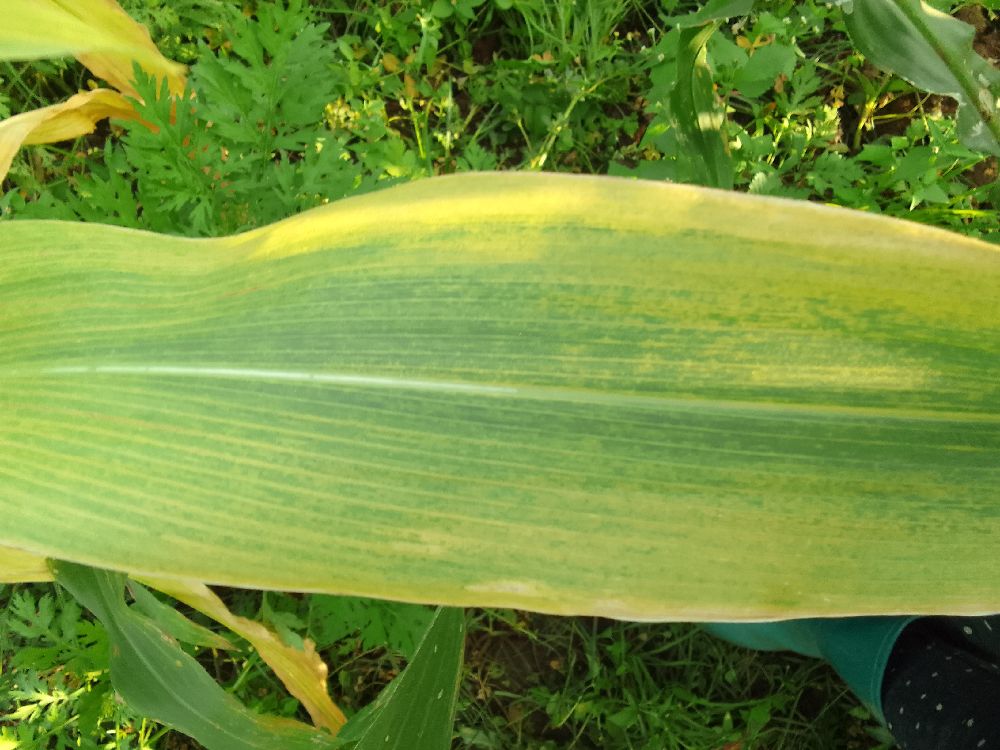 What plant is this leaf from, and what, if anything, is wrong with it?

maize, maize lethal necrosis
